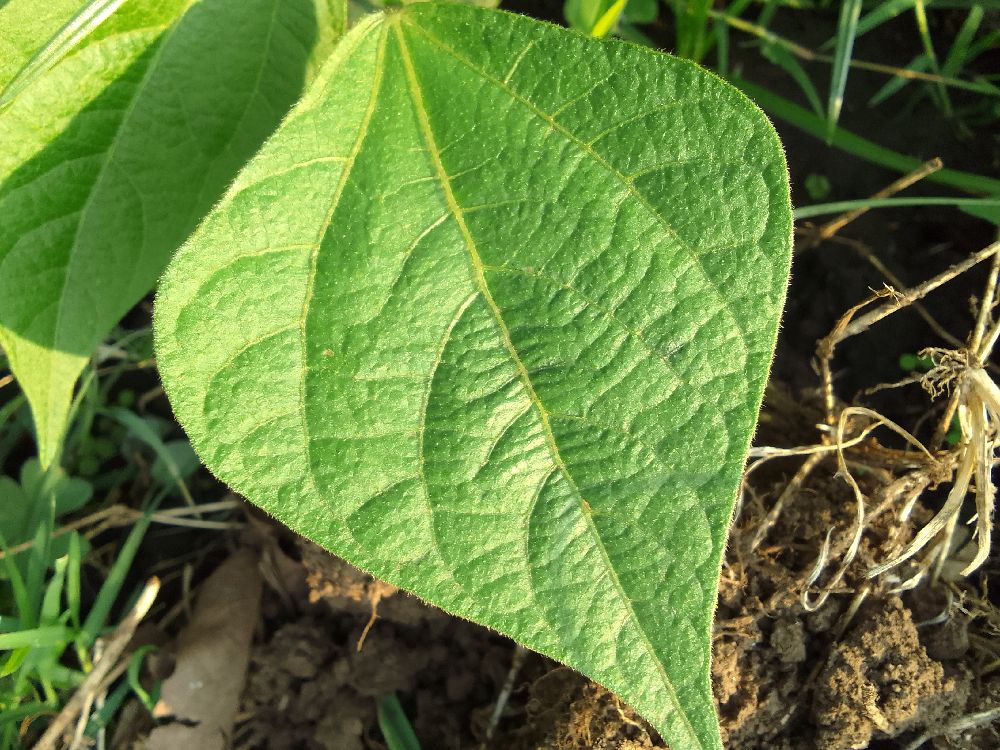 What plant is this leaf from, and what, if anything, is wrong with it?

common bean, healthy
